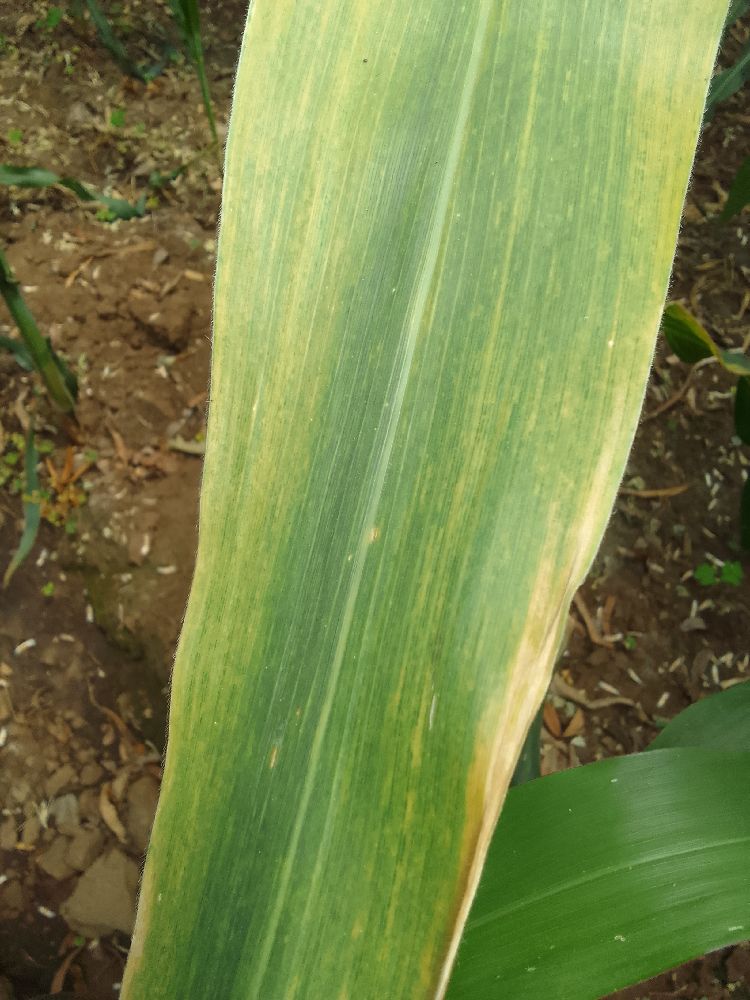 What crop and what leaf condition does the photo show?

maize, maize lethal necrosis
